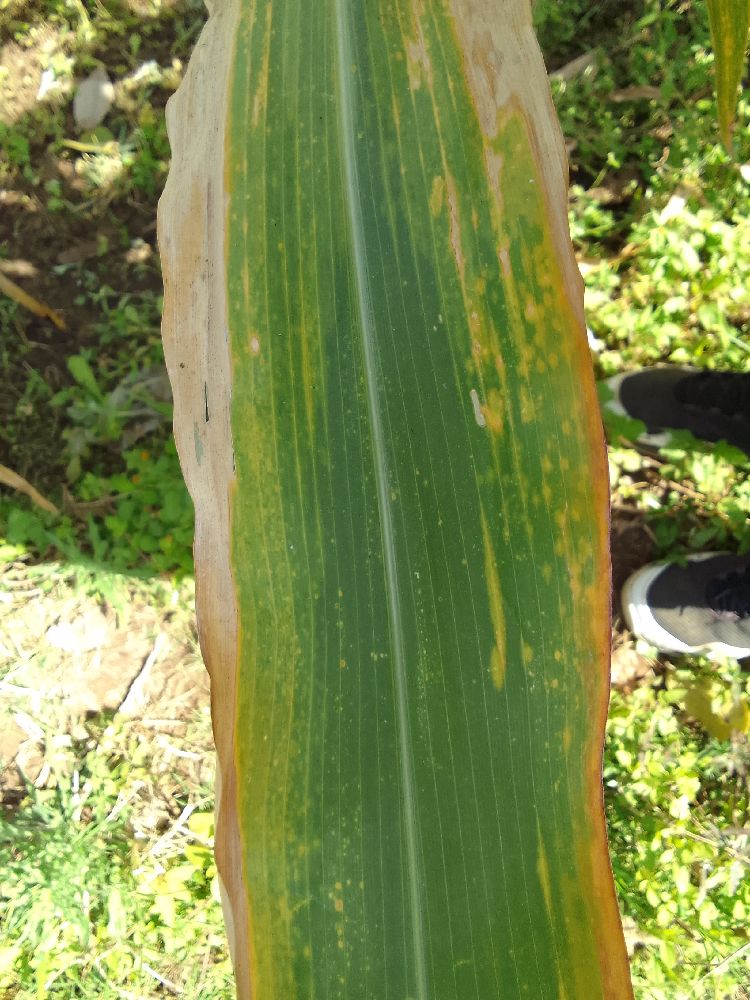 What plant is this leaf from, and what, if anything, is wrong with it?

maize, maize lethal necrosis
